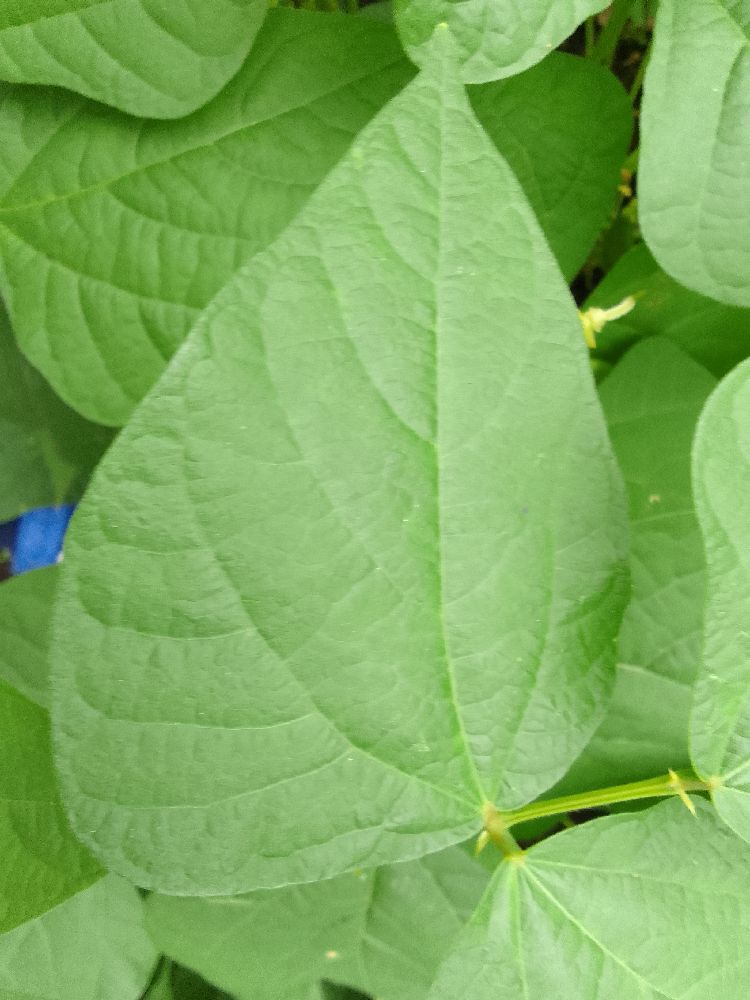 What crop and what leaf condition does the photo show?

common bean, healthy
